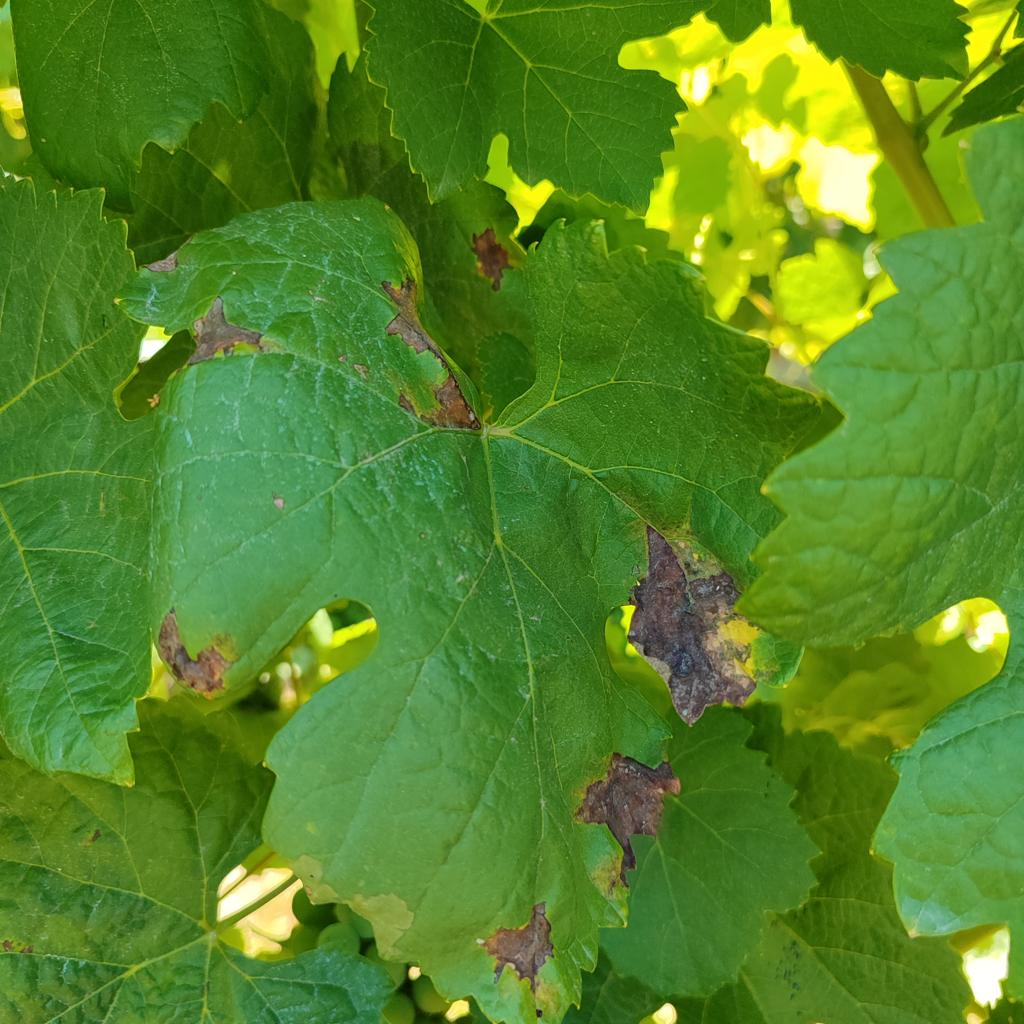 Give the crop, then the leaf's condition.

grapevine, downy mildew
